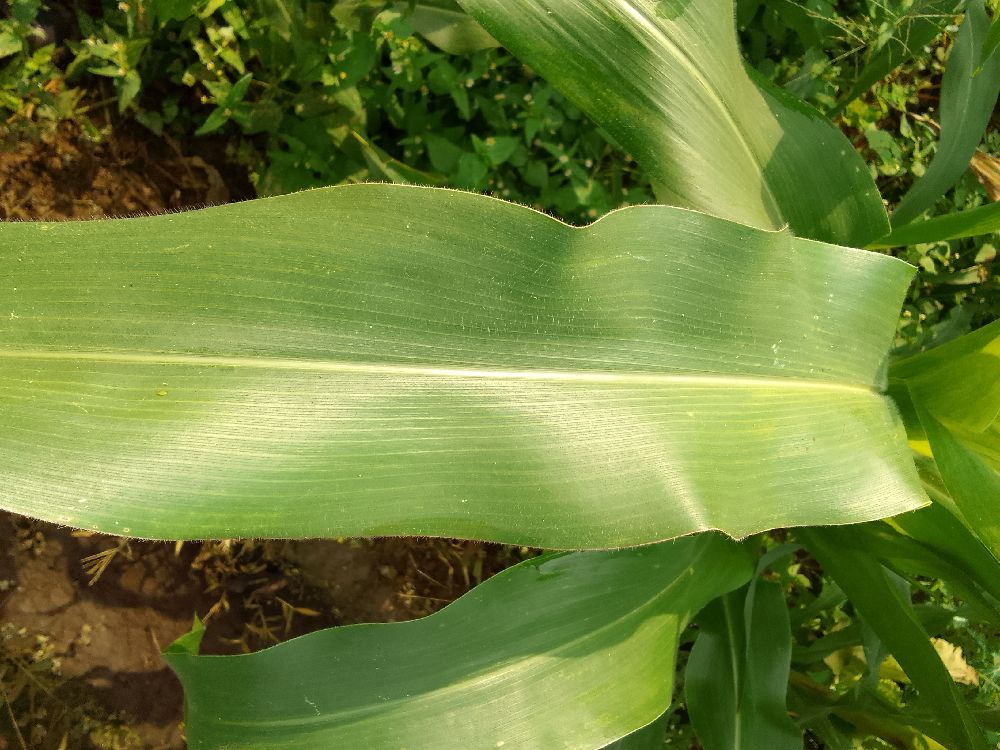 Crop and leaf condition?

maize, healthy
